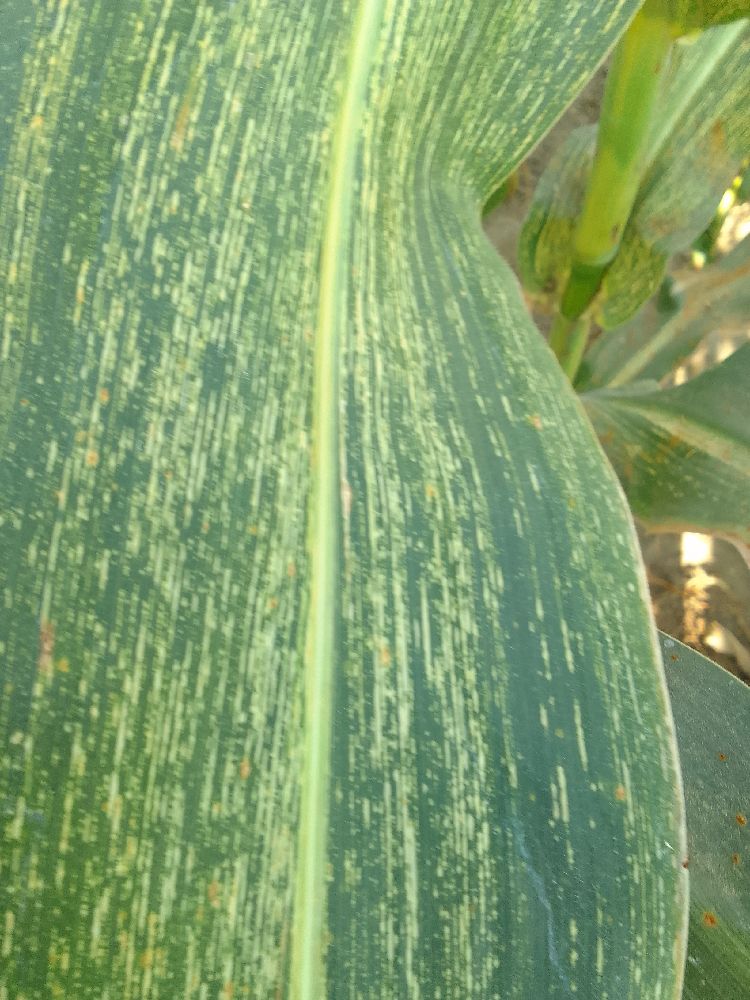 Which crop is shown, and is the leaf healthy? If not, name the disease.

maize, maize streak virus
